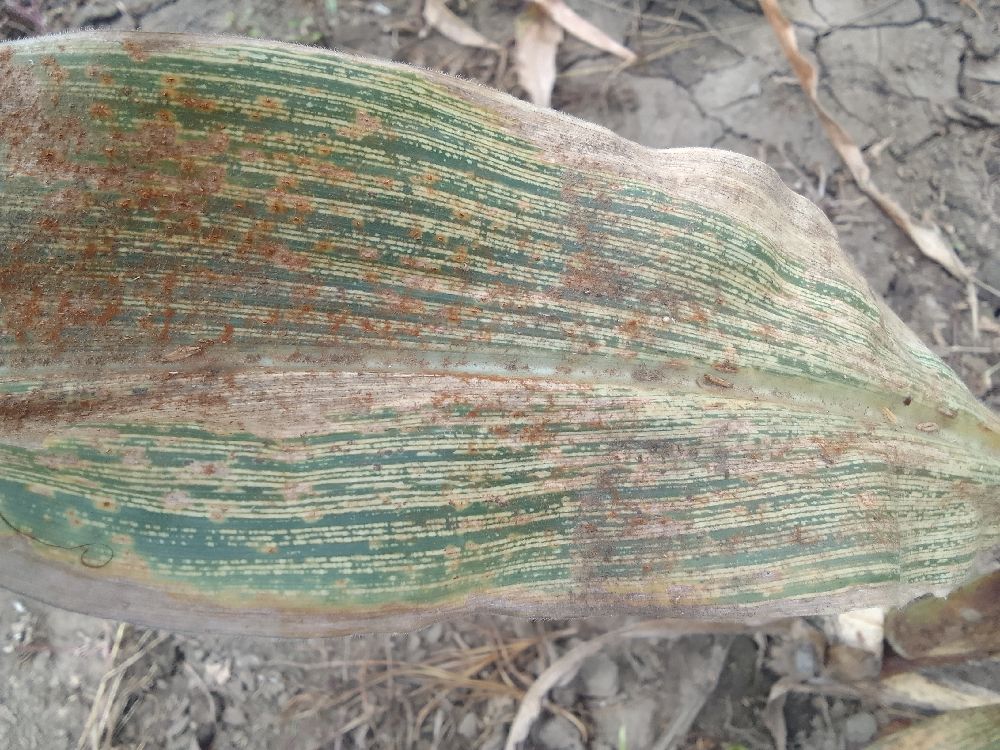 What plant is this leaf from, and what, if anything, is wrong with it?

maize, maize streak virus
